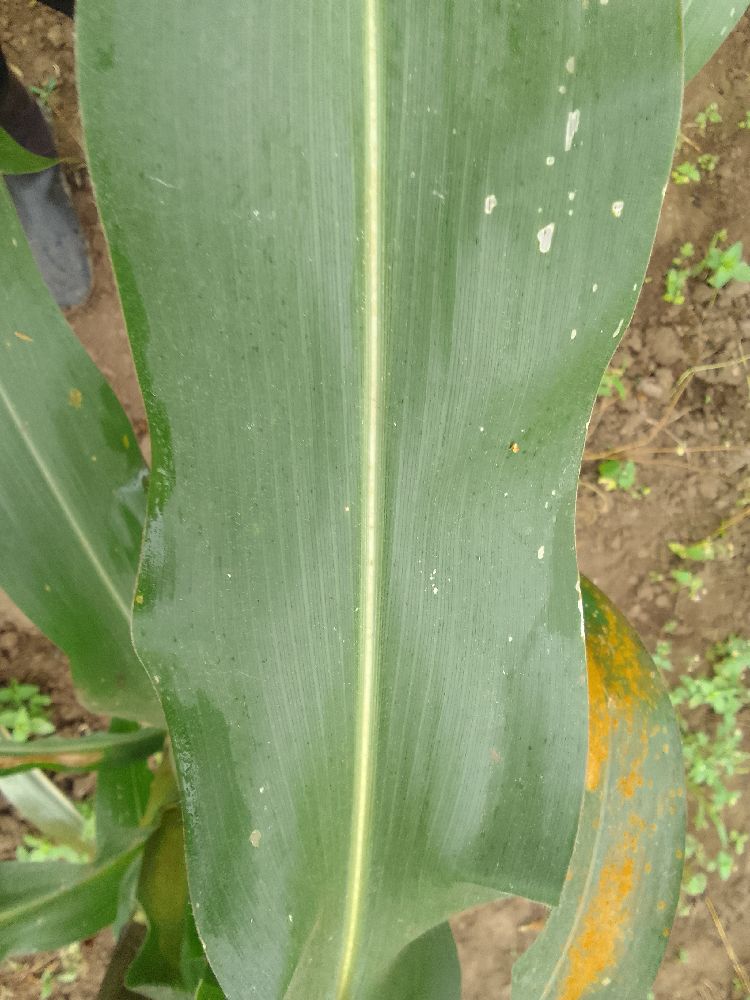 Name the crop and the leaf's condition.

maize, healthy
